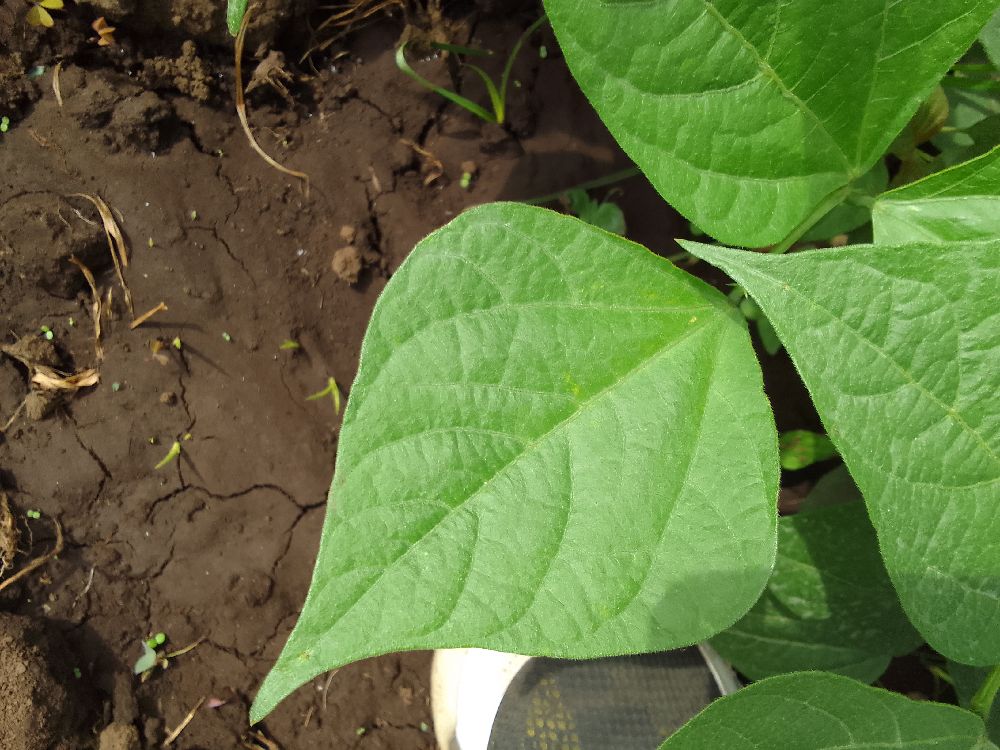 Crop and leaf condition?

common bean, healthy
